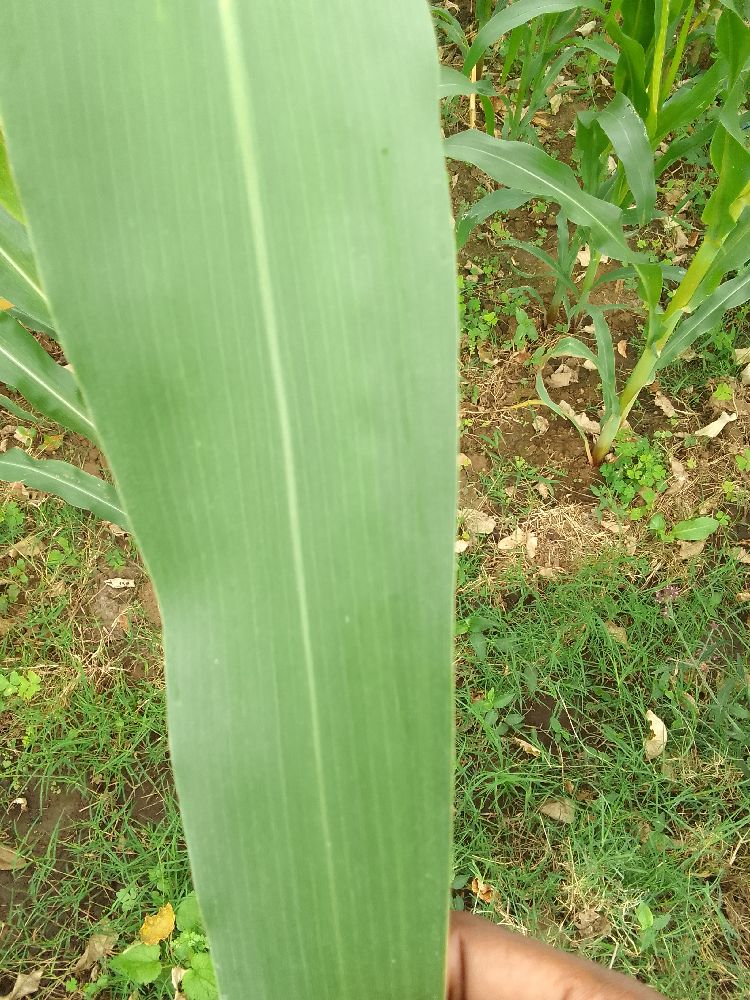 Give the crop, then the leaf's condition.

maize, healthy
